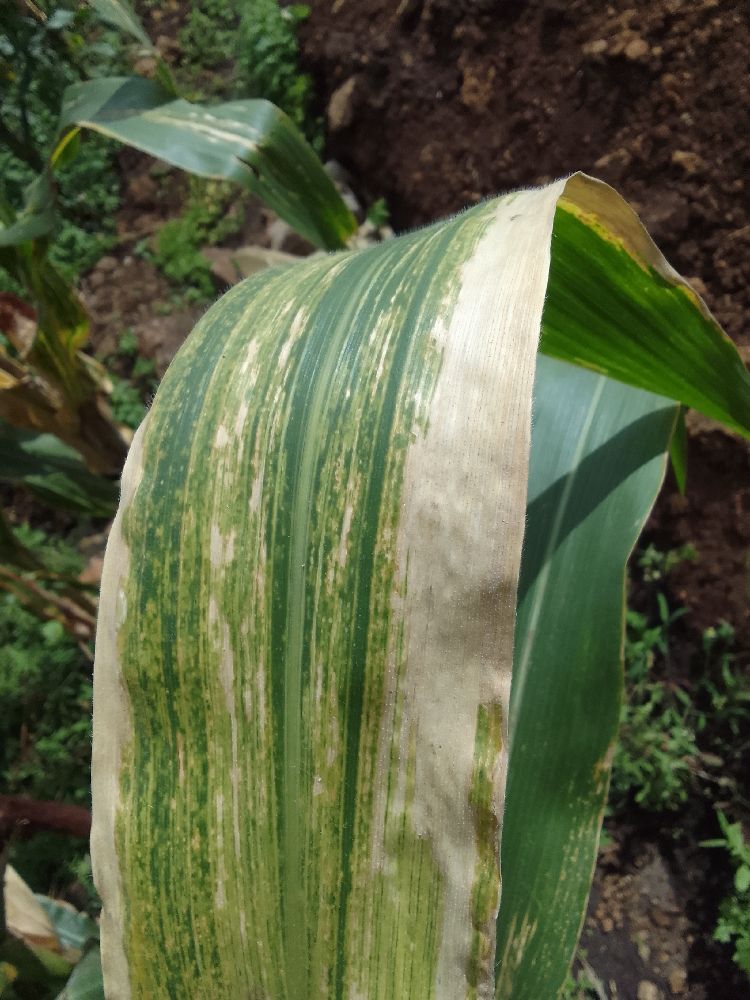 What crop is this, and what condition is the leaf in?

maize, maize lethal necrosis
